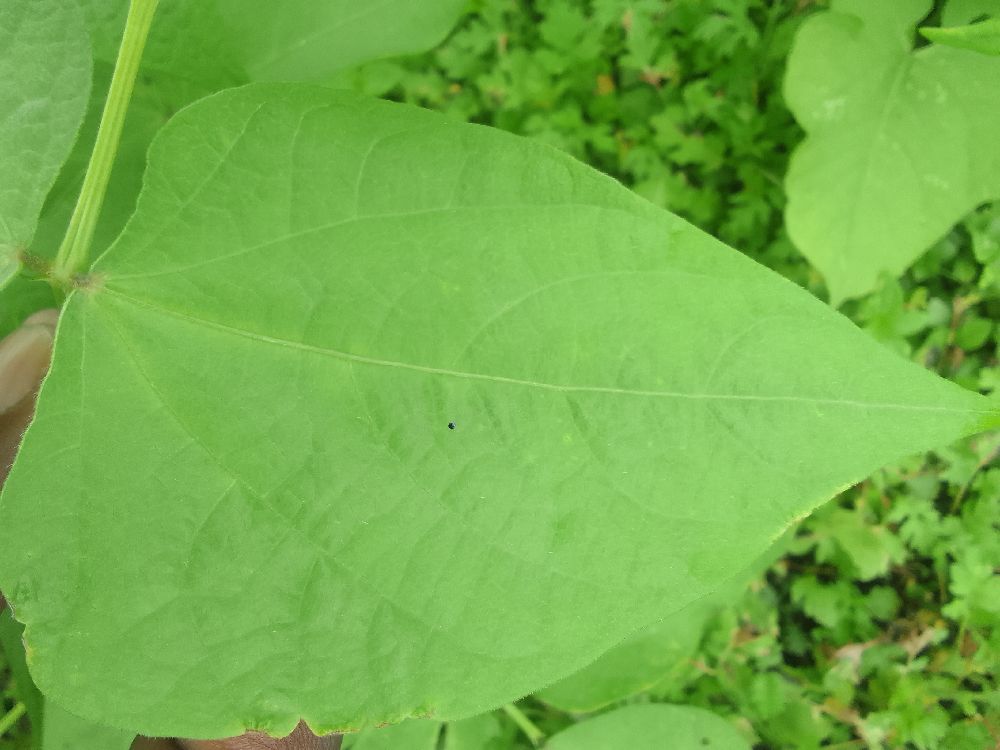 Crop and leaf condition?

common bean, healthy
